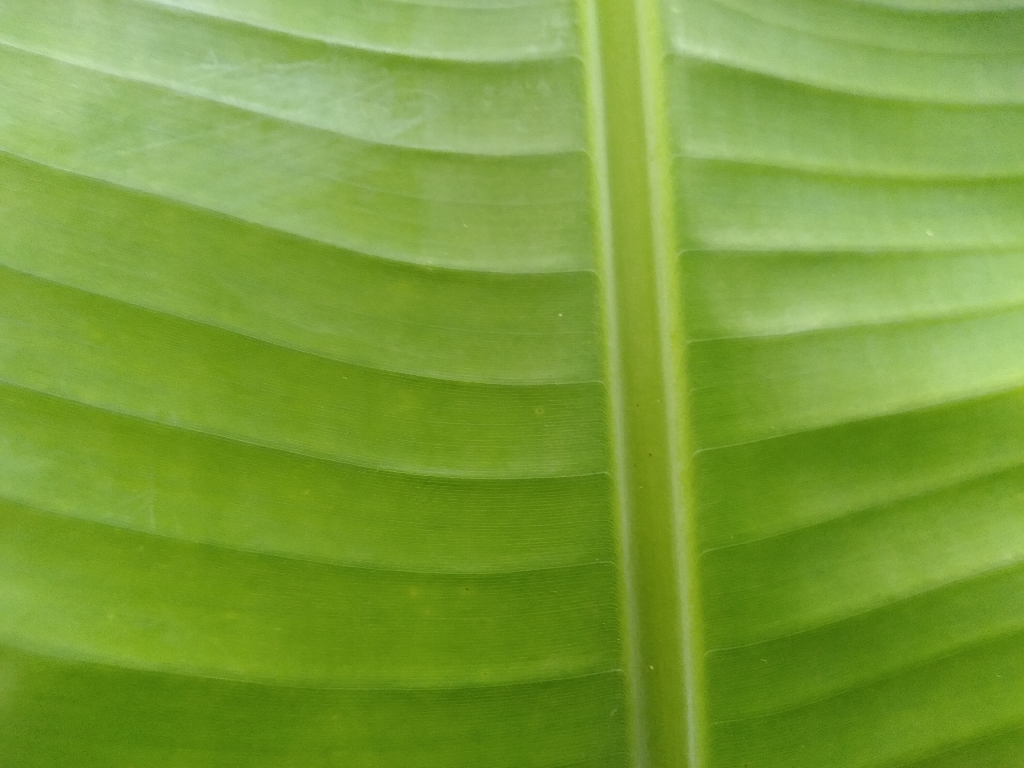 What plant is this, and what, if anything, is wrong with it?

banana, healthy
